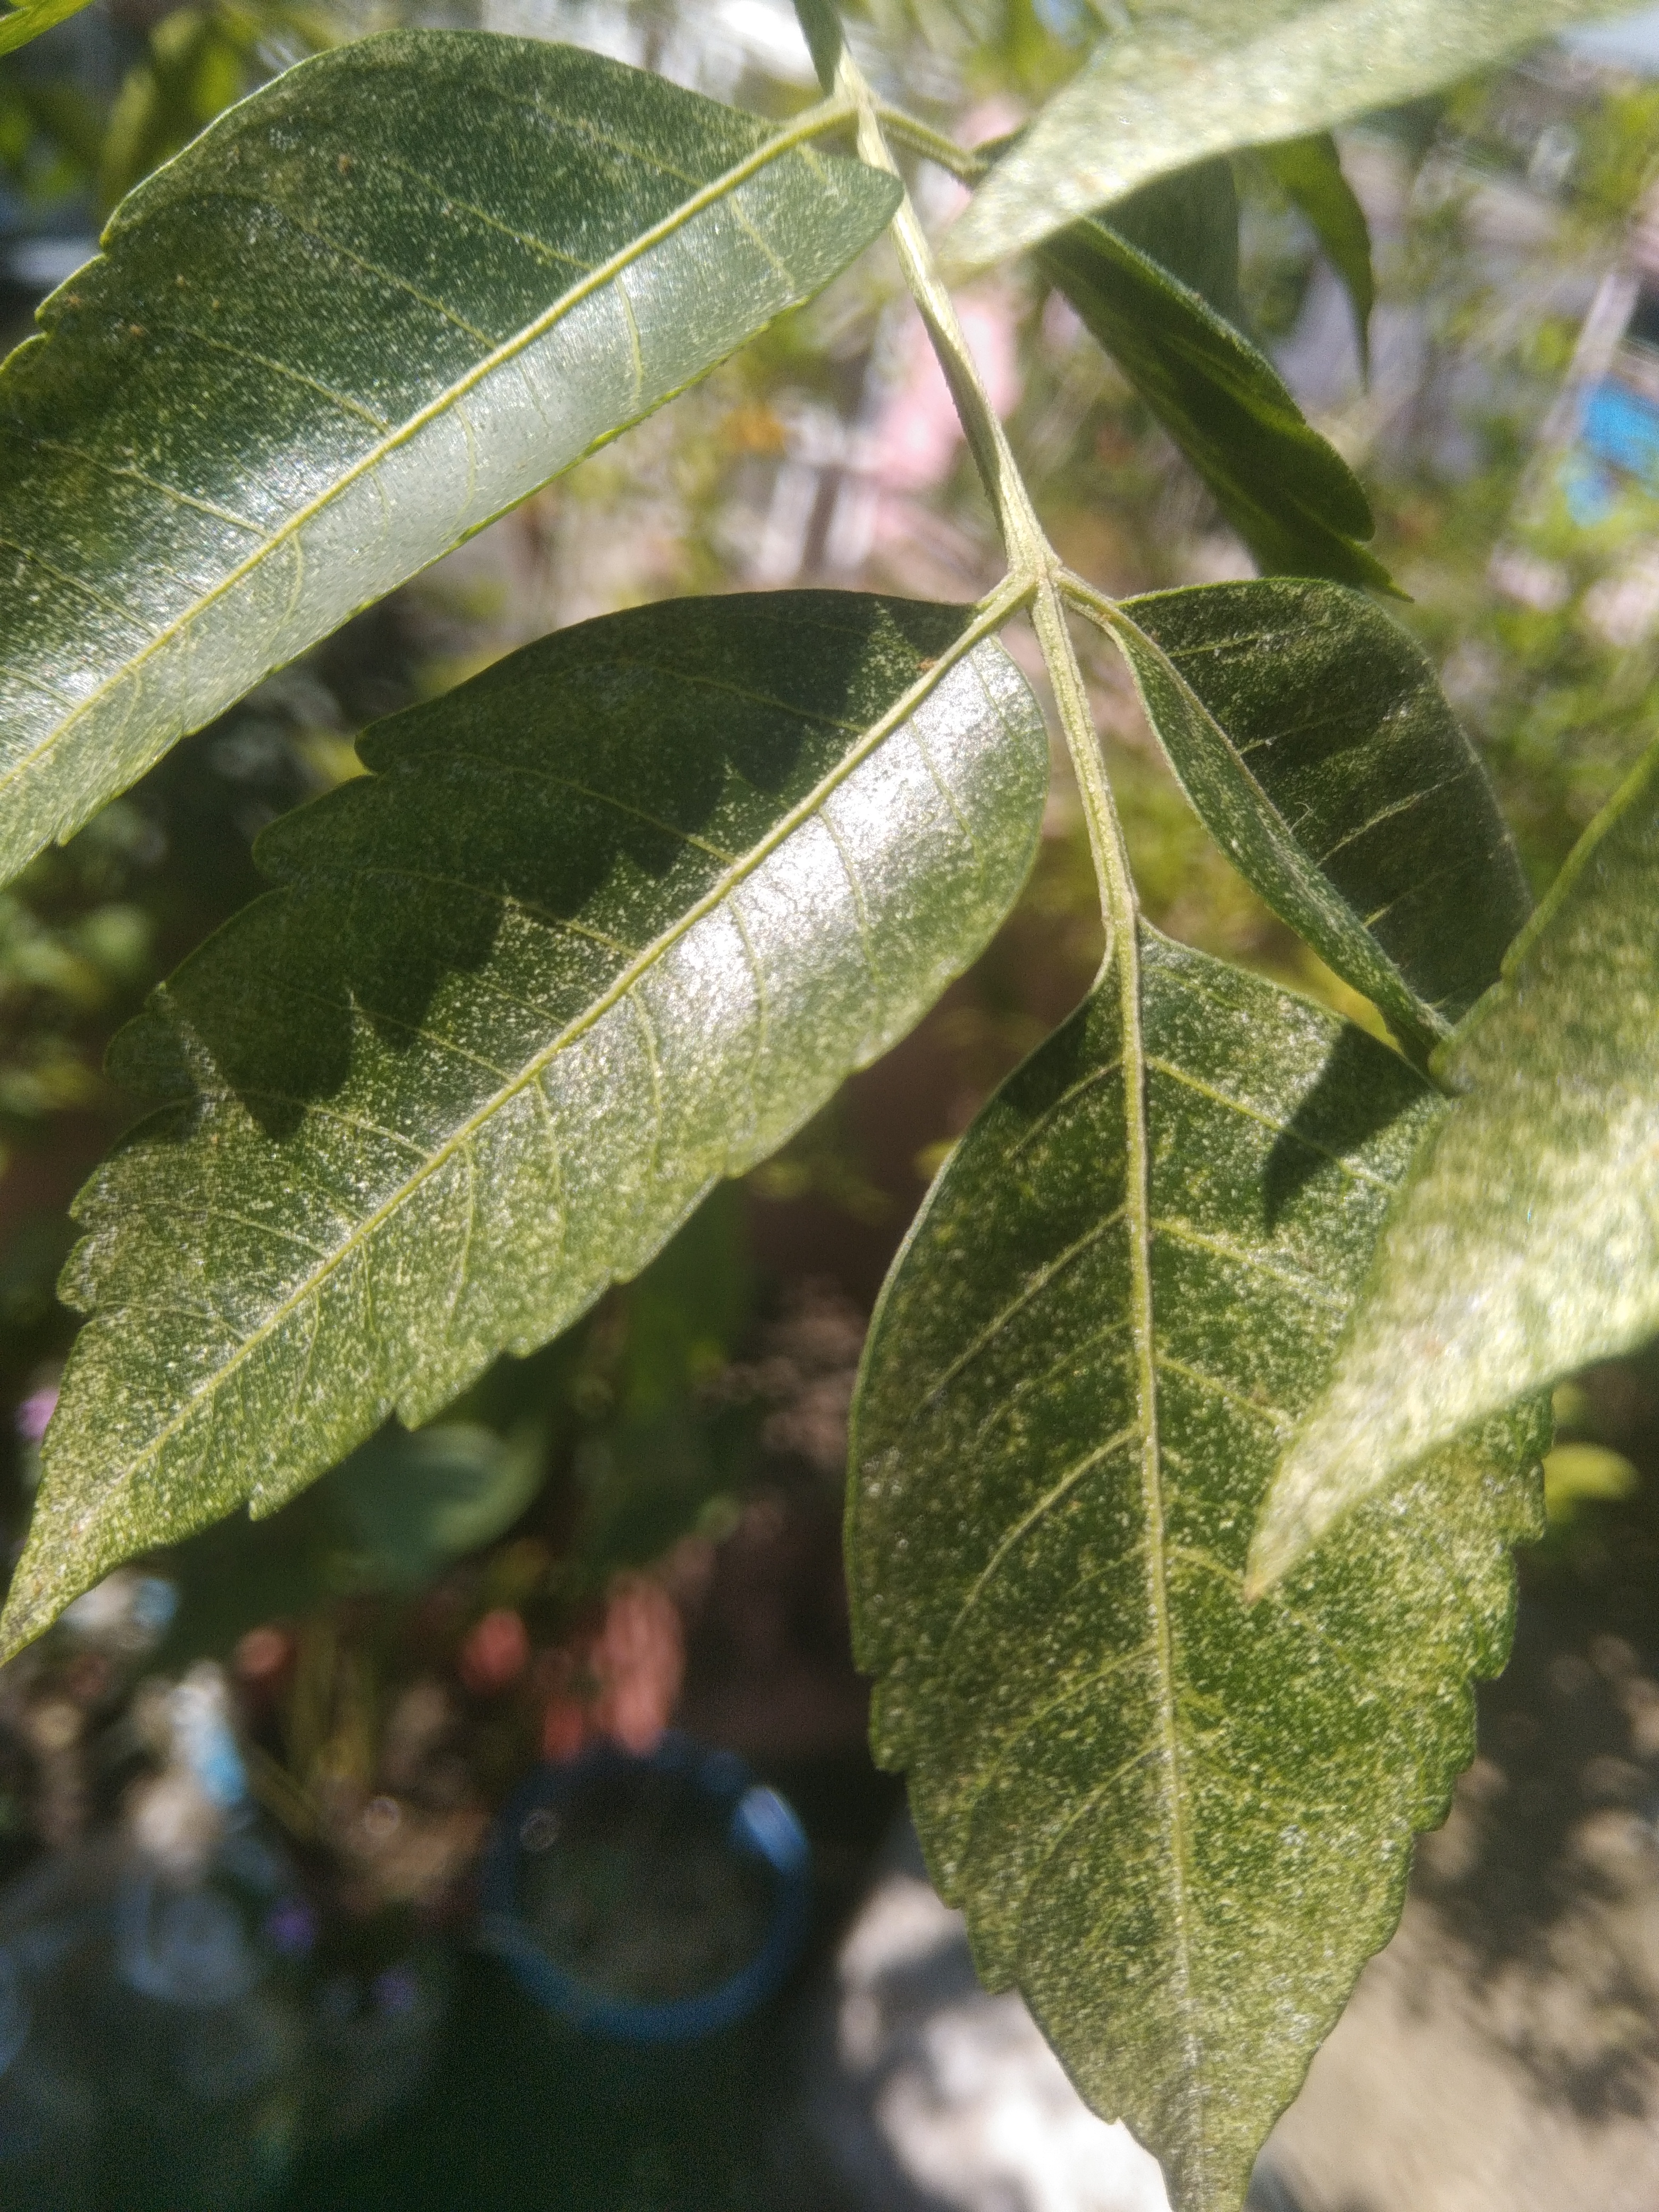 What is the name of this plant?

neem
